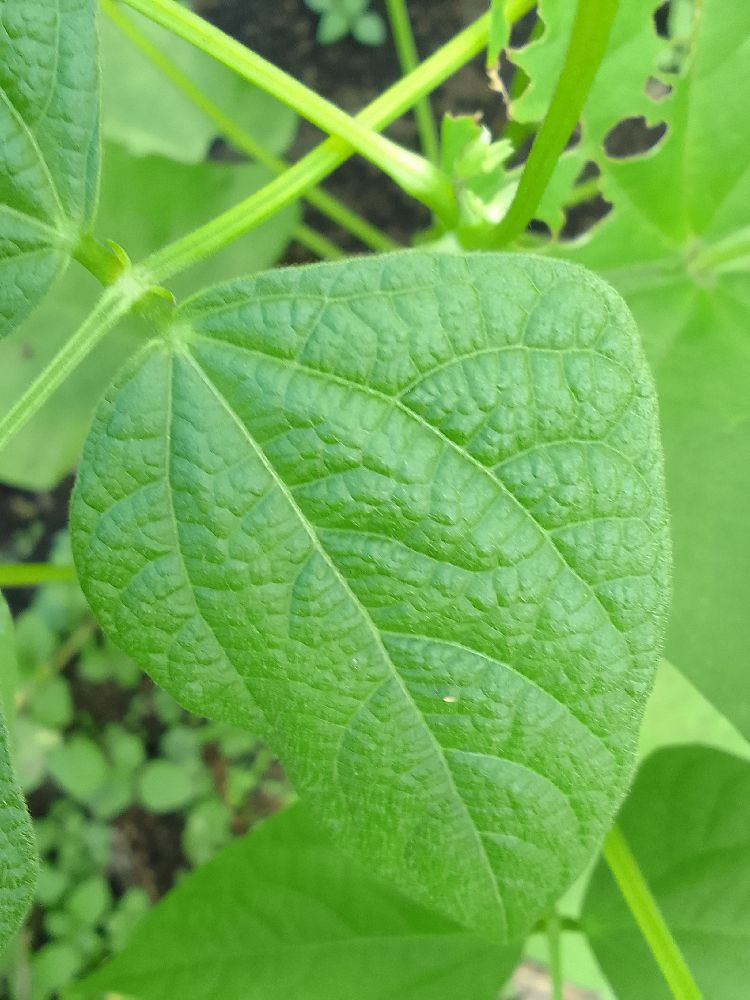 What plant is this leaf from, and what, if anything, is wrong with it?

common bean, healthy
